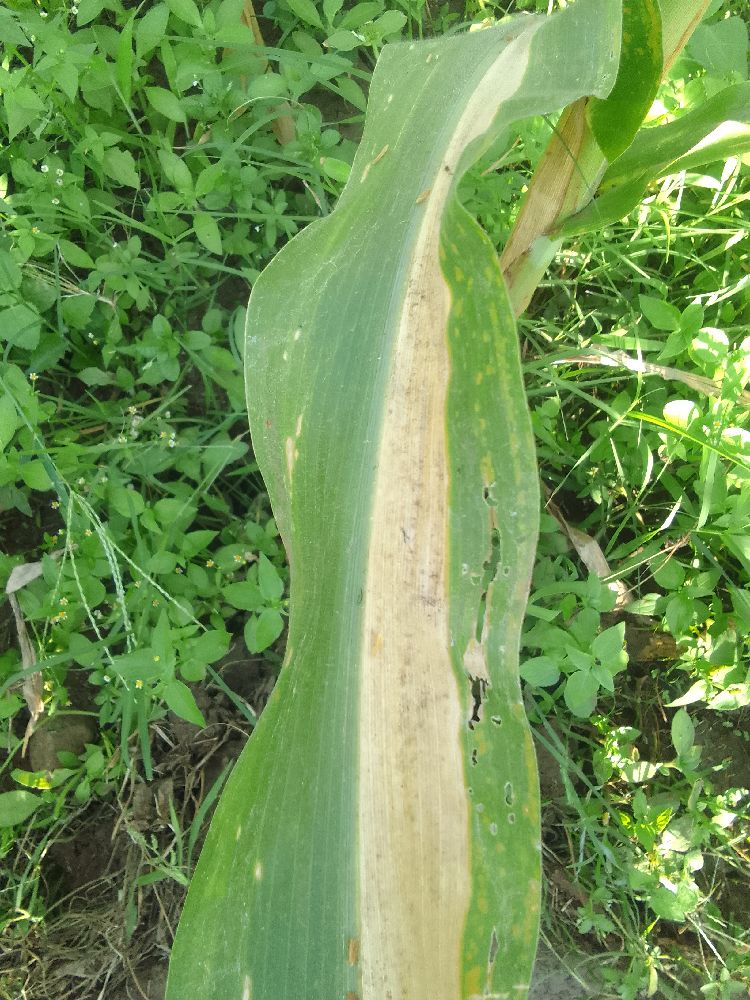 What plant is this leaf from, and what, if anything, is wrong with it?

maize, maize lethal necrosis
